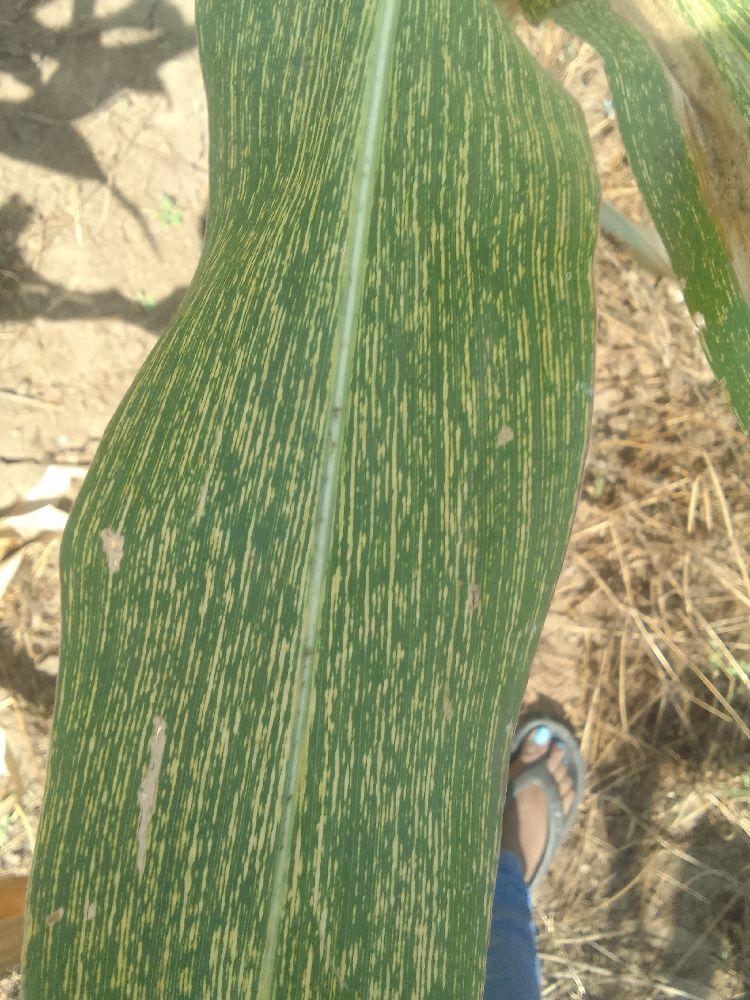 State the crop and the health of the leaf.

maize, maize streak virus
